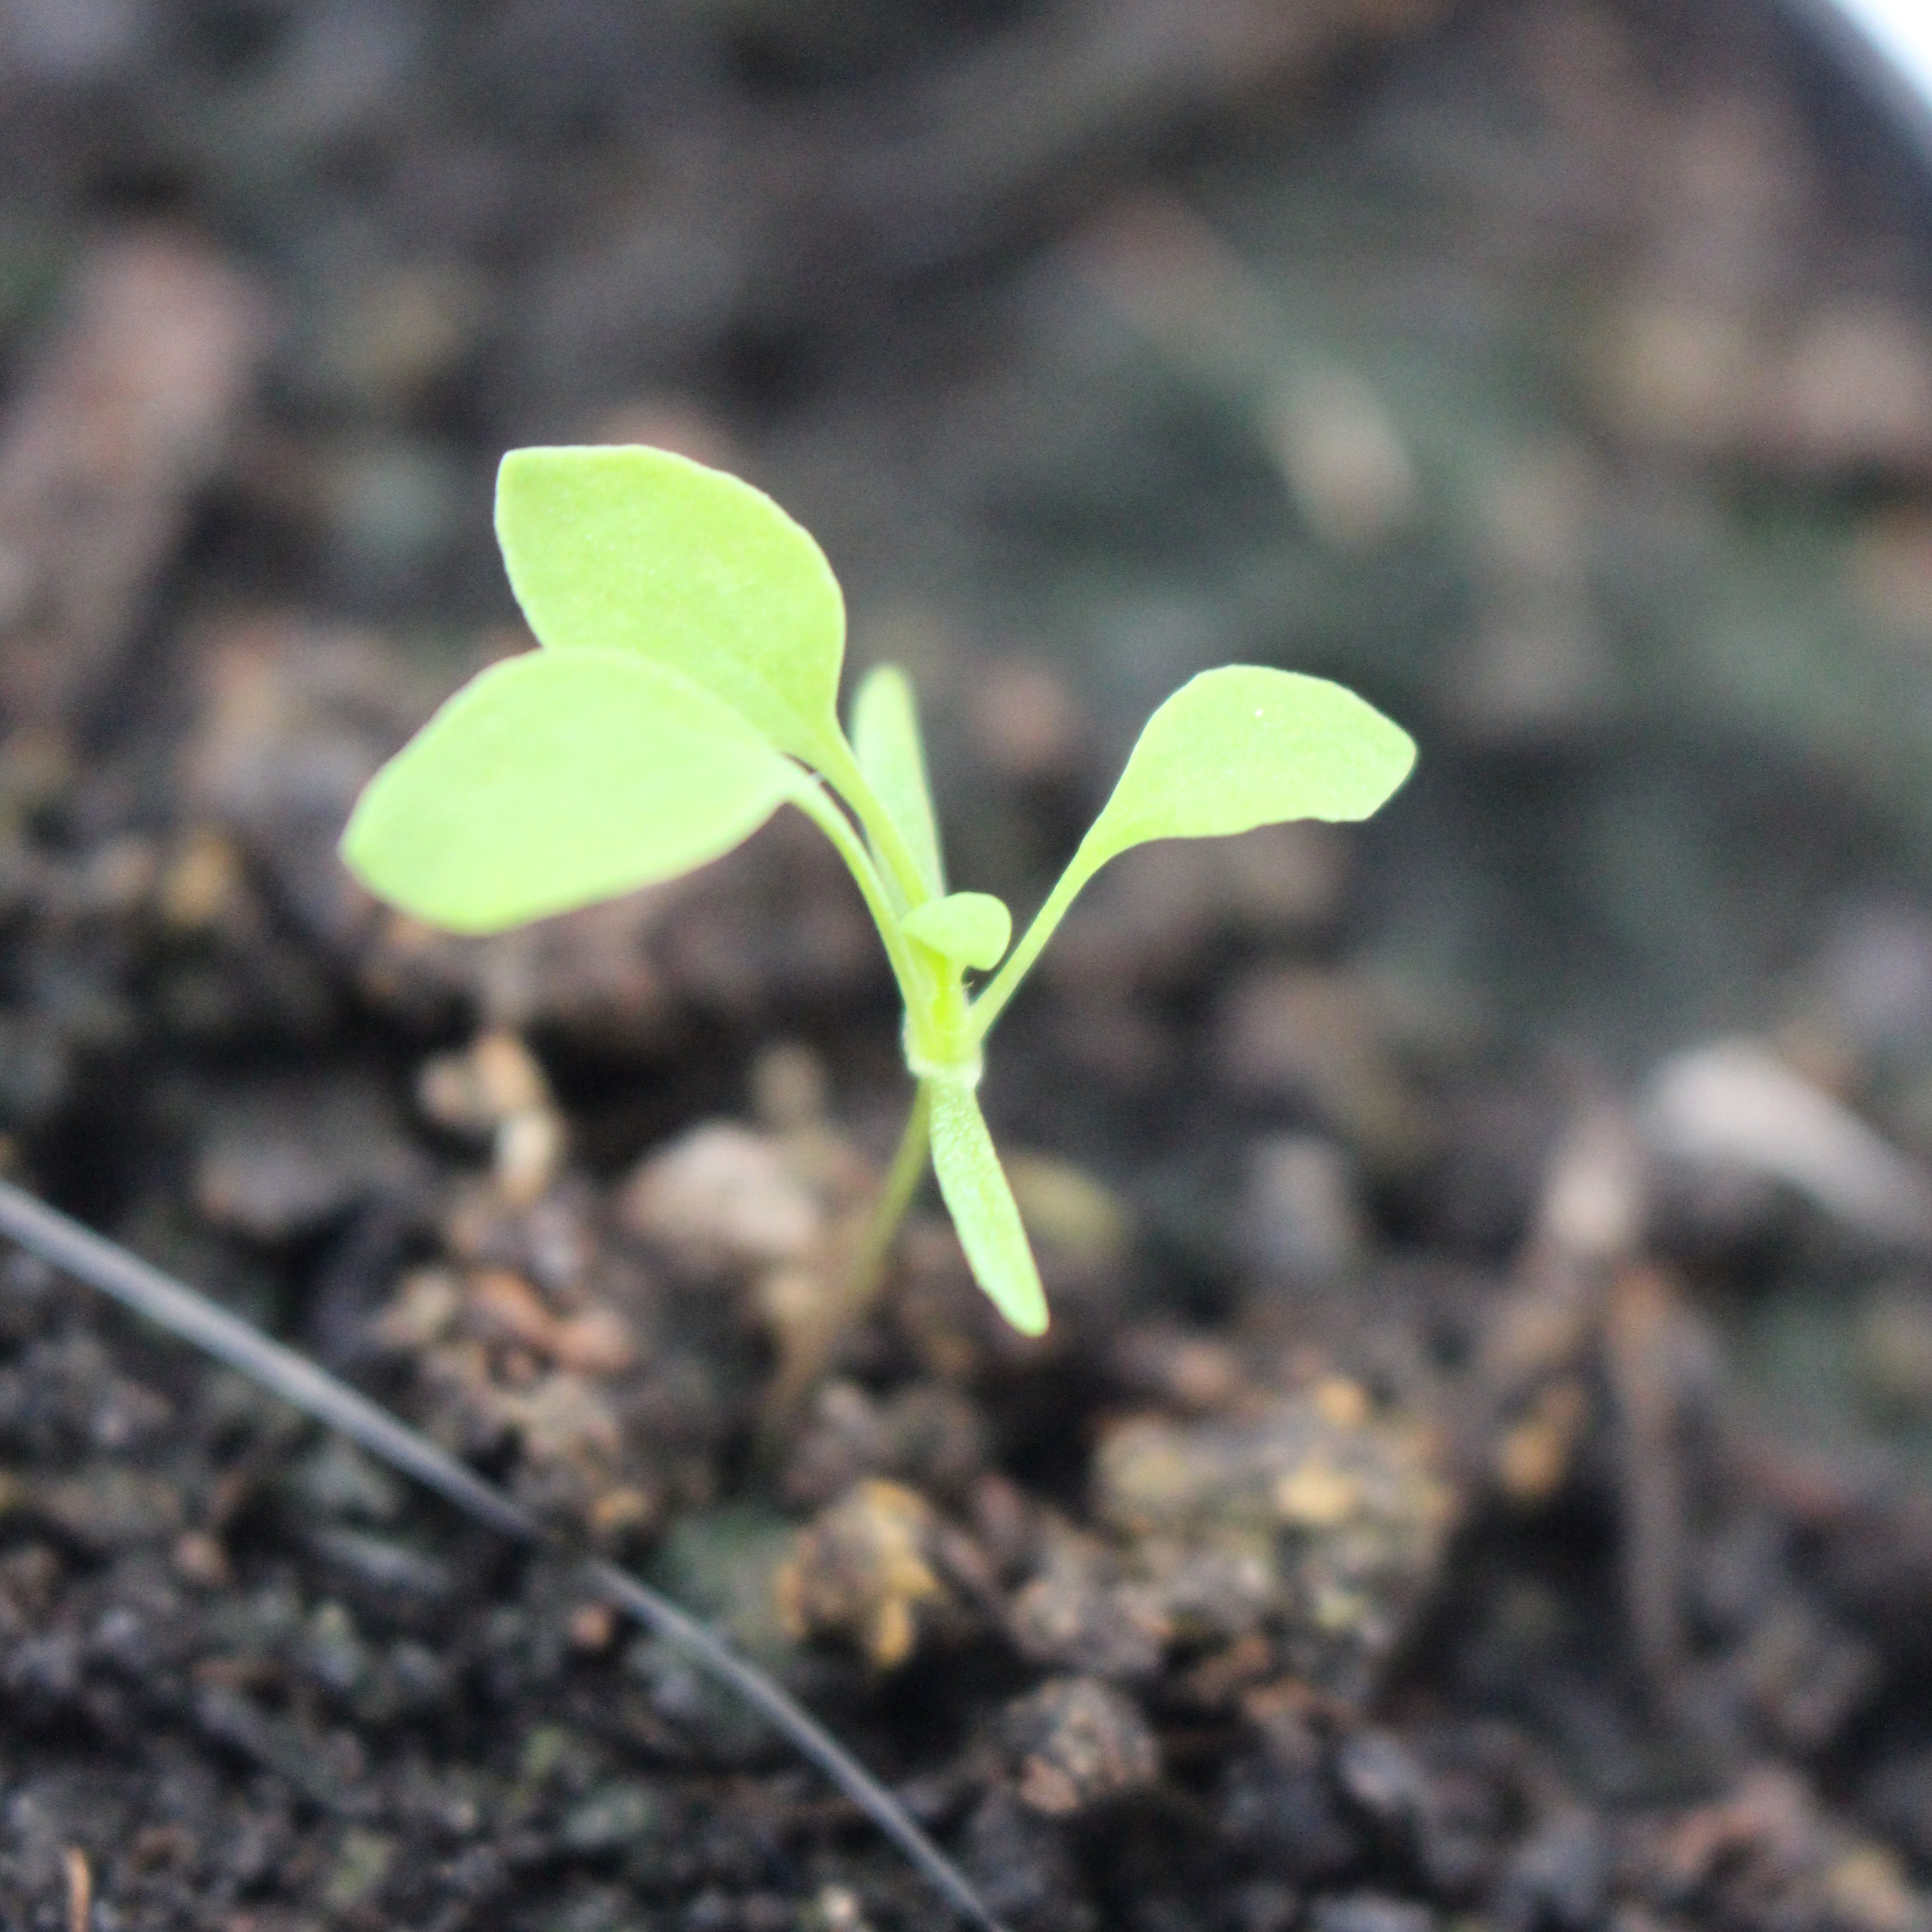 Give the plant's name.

Papaver rhoeas
